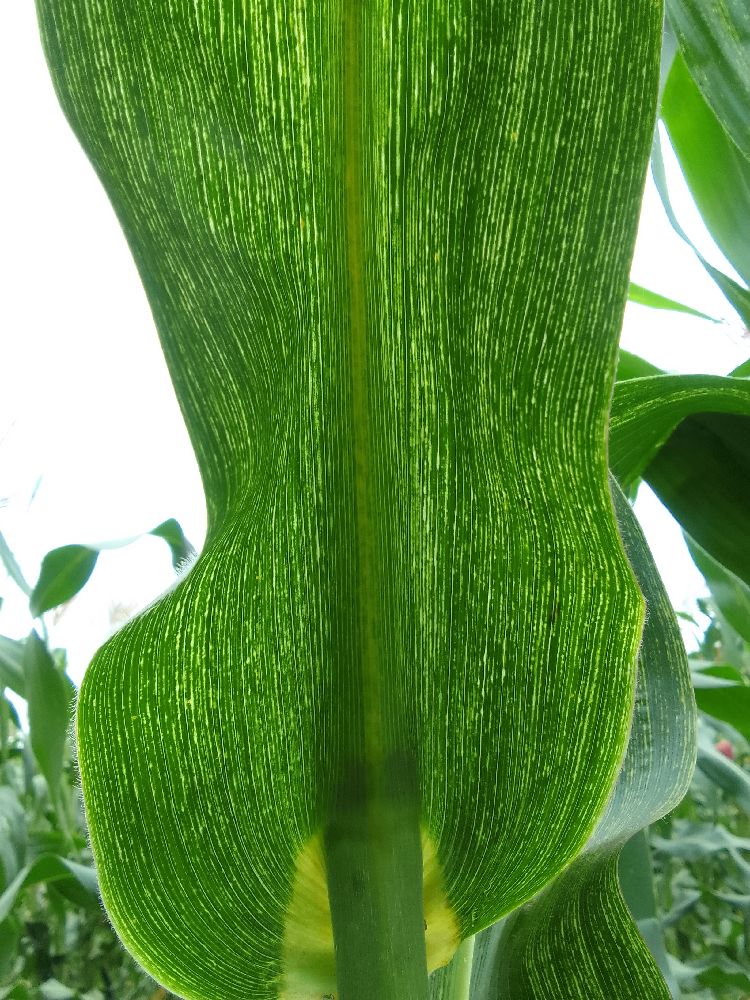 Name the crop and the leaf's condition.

maize, maize streak virus
